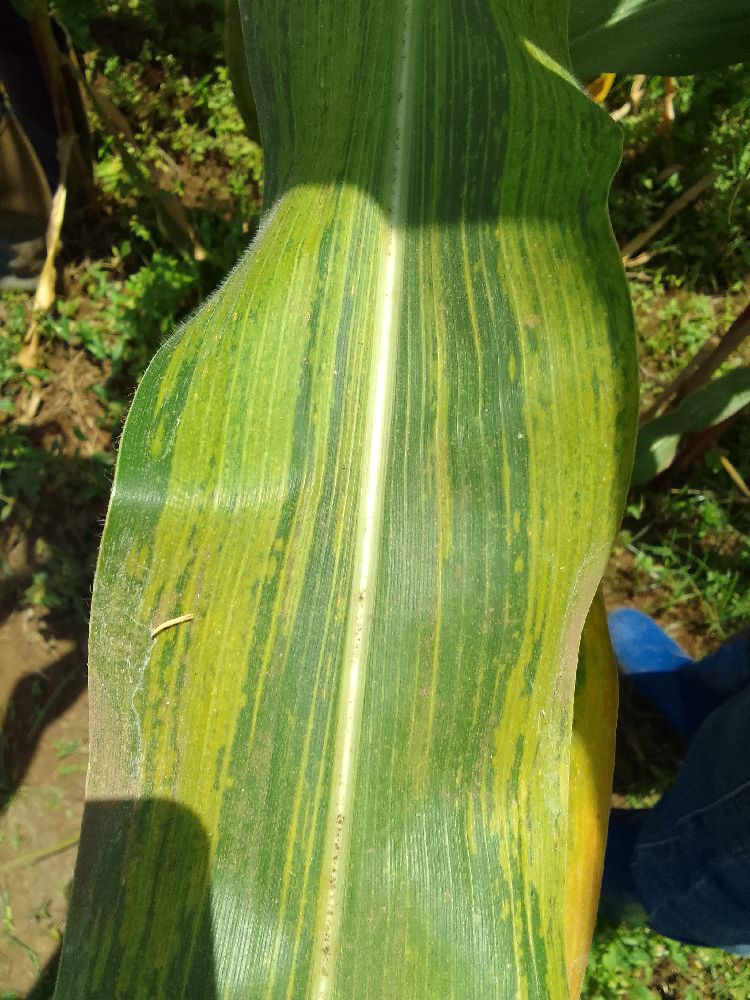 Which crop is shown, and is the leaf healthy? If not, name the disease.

maize, maize lethal necrosis
